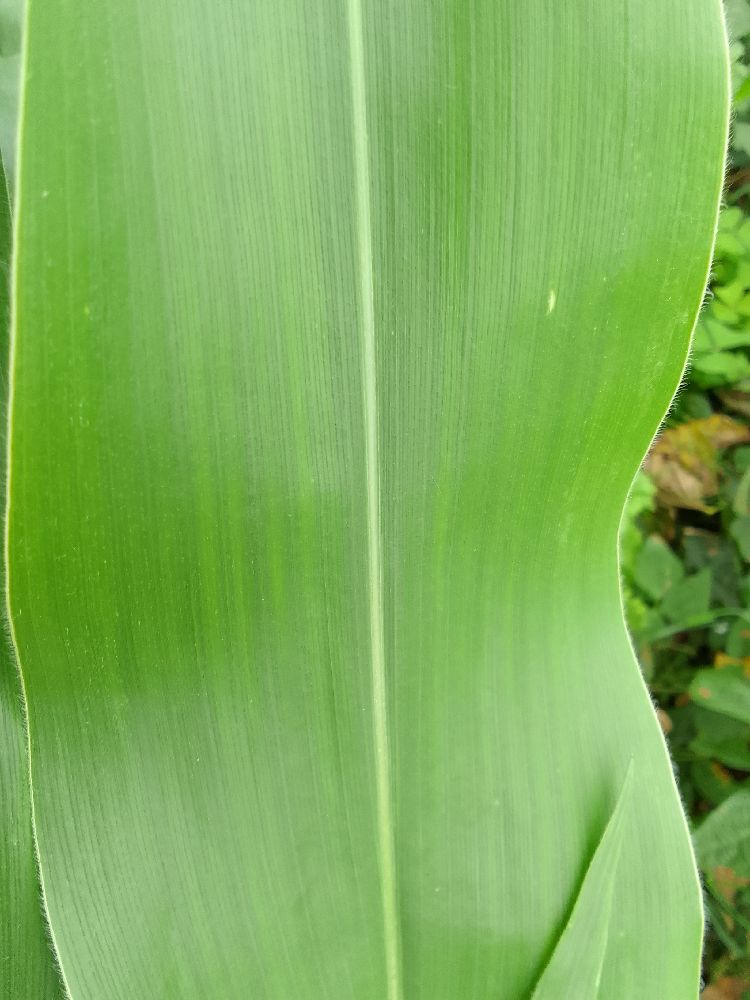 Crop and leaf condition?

maize, healthy
